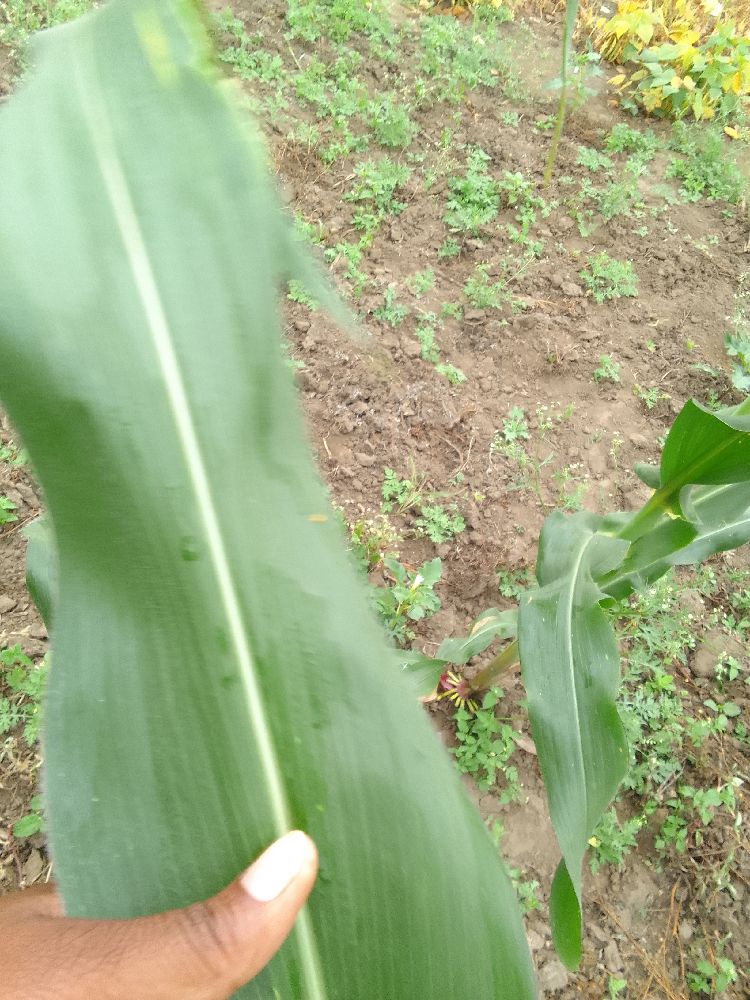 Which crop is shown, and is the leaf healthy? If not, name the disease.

maize, healthy
